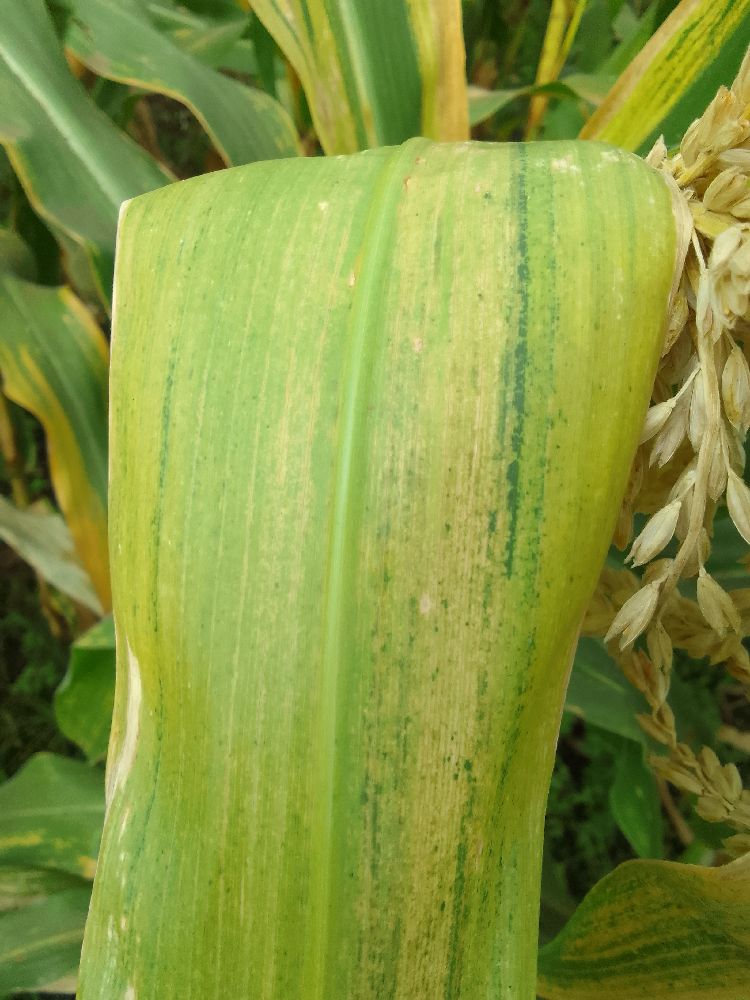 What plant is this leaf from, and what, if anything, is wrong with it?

maize, maize lethal necrosis
